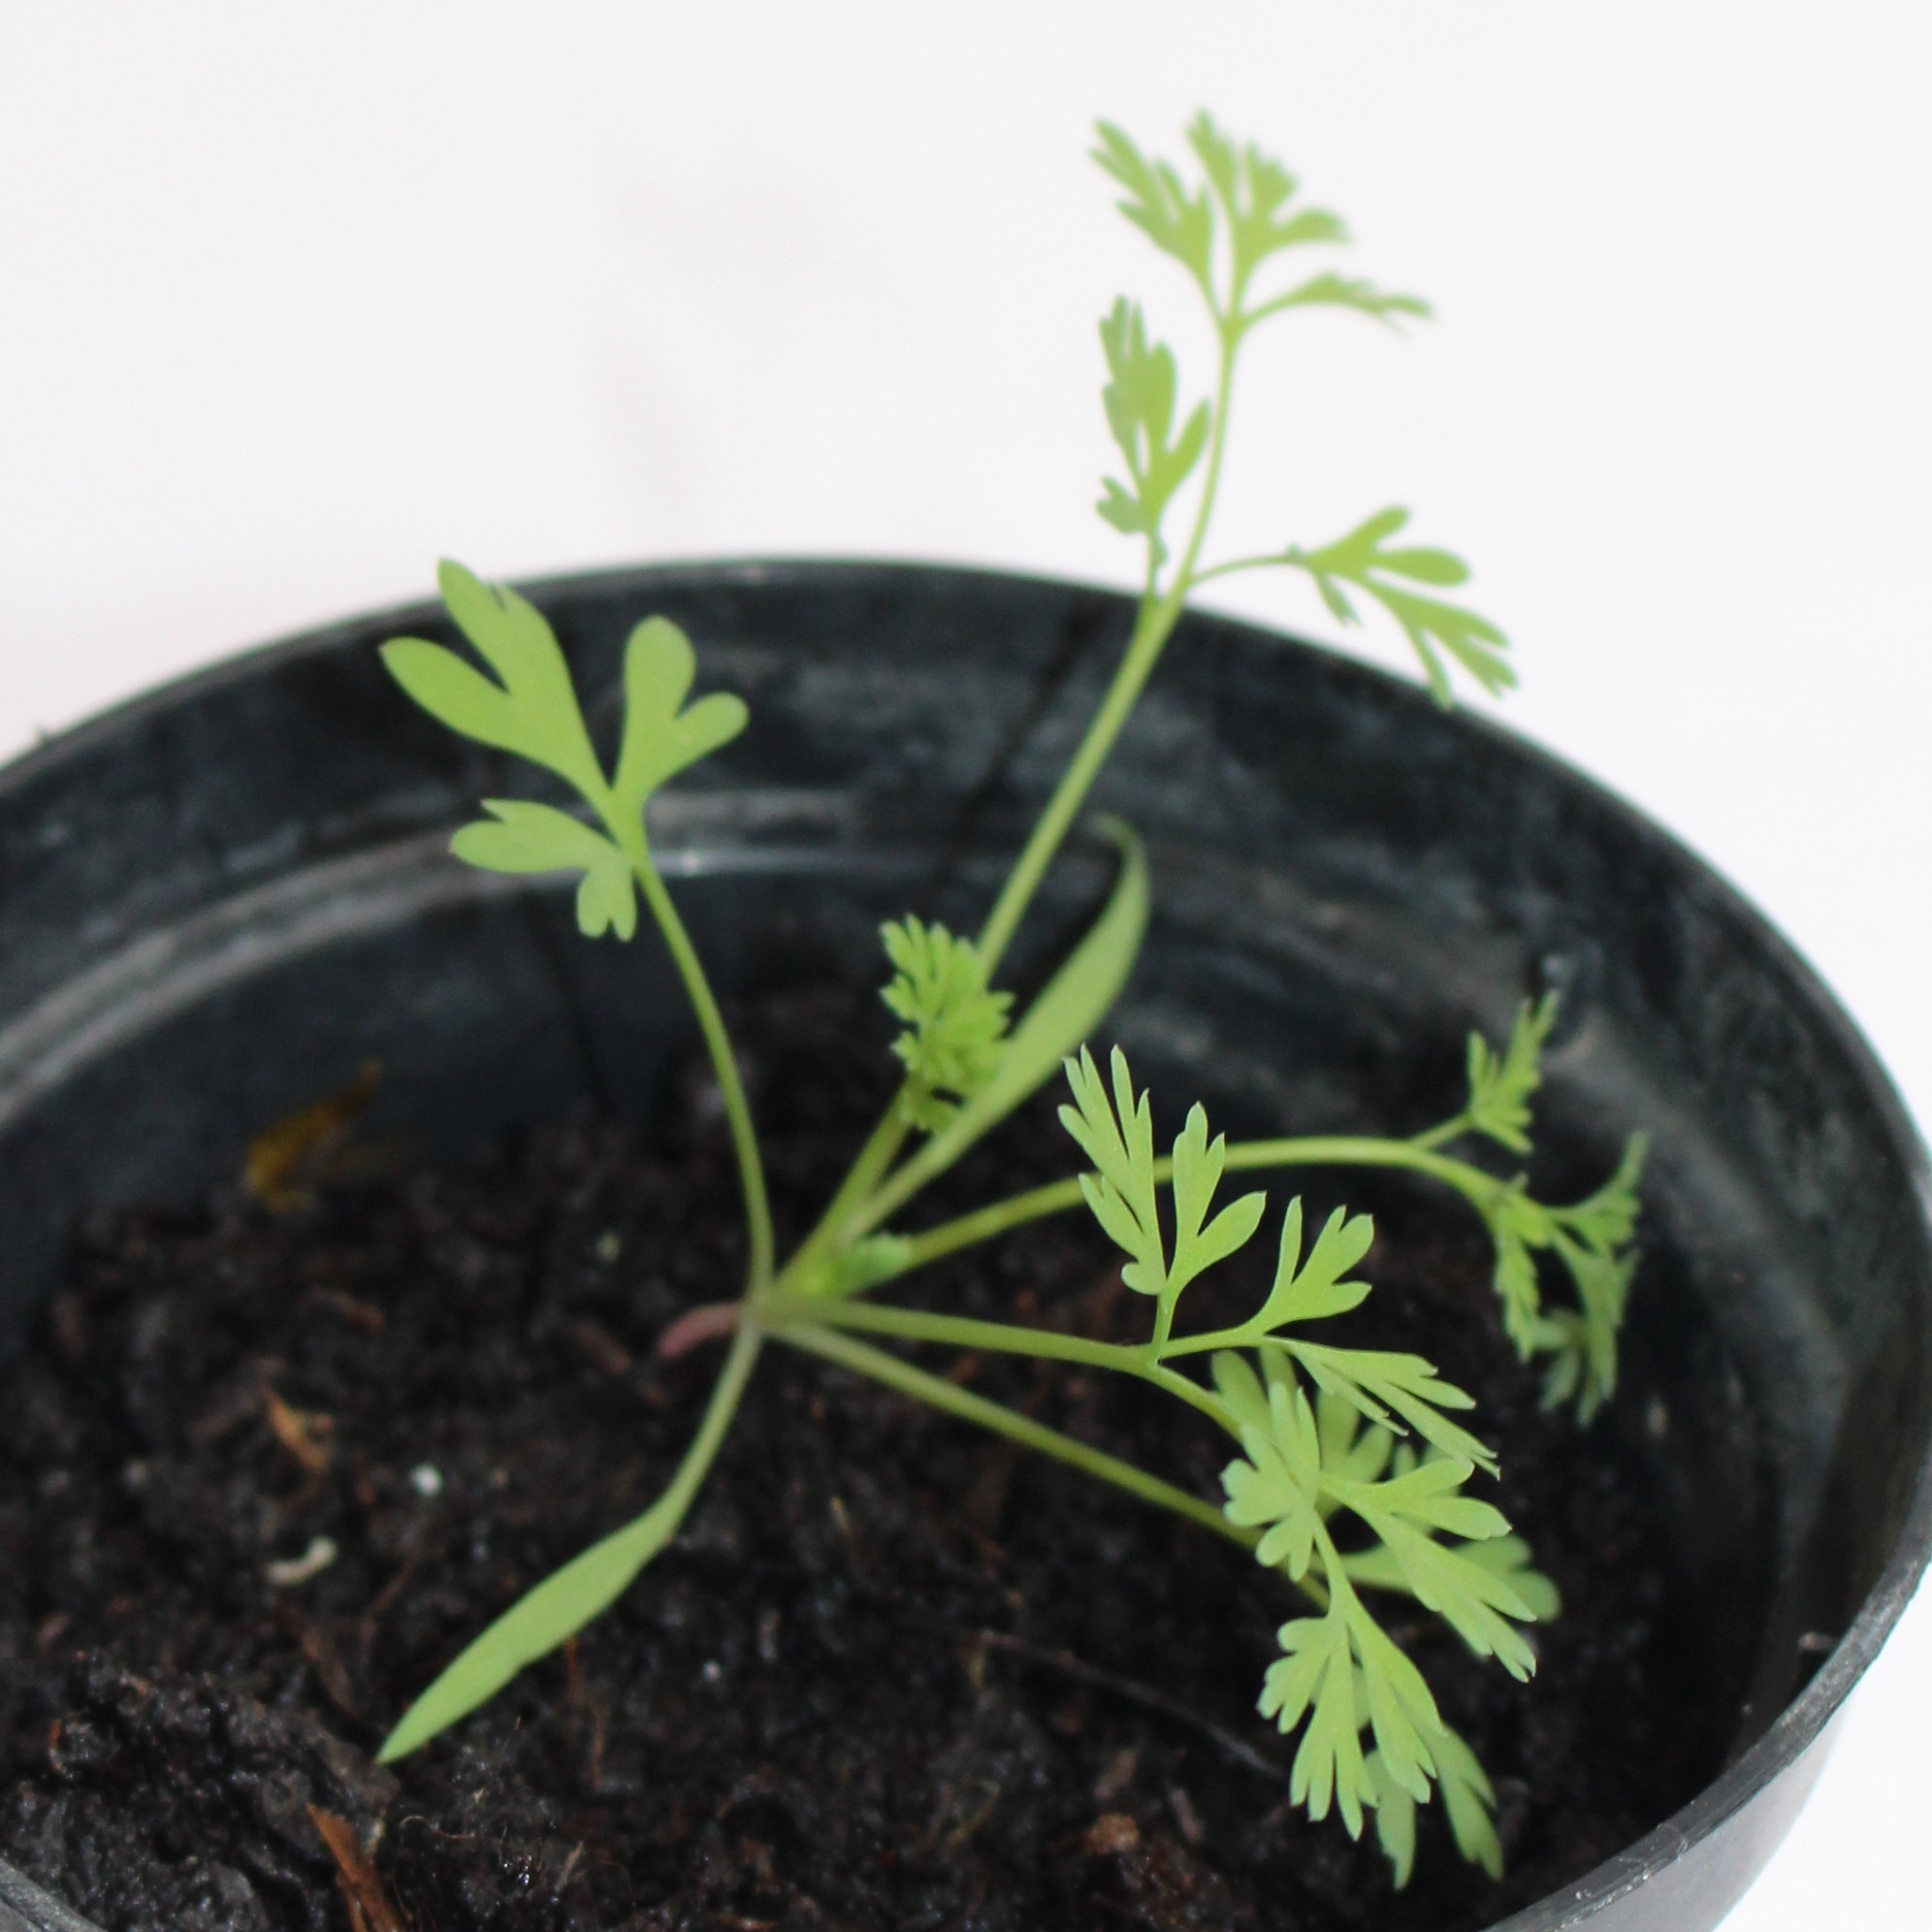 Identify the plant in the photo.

Fumaria officinalis
